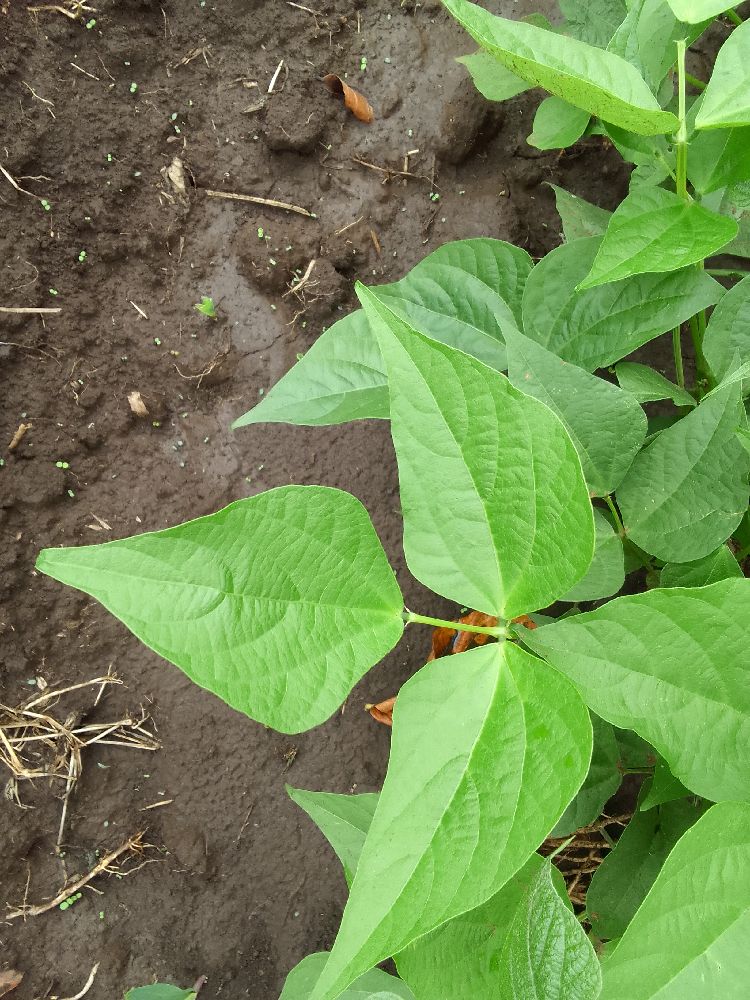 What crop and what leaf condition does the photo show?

common bean, healthy
